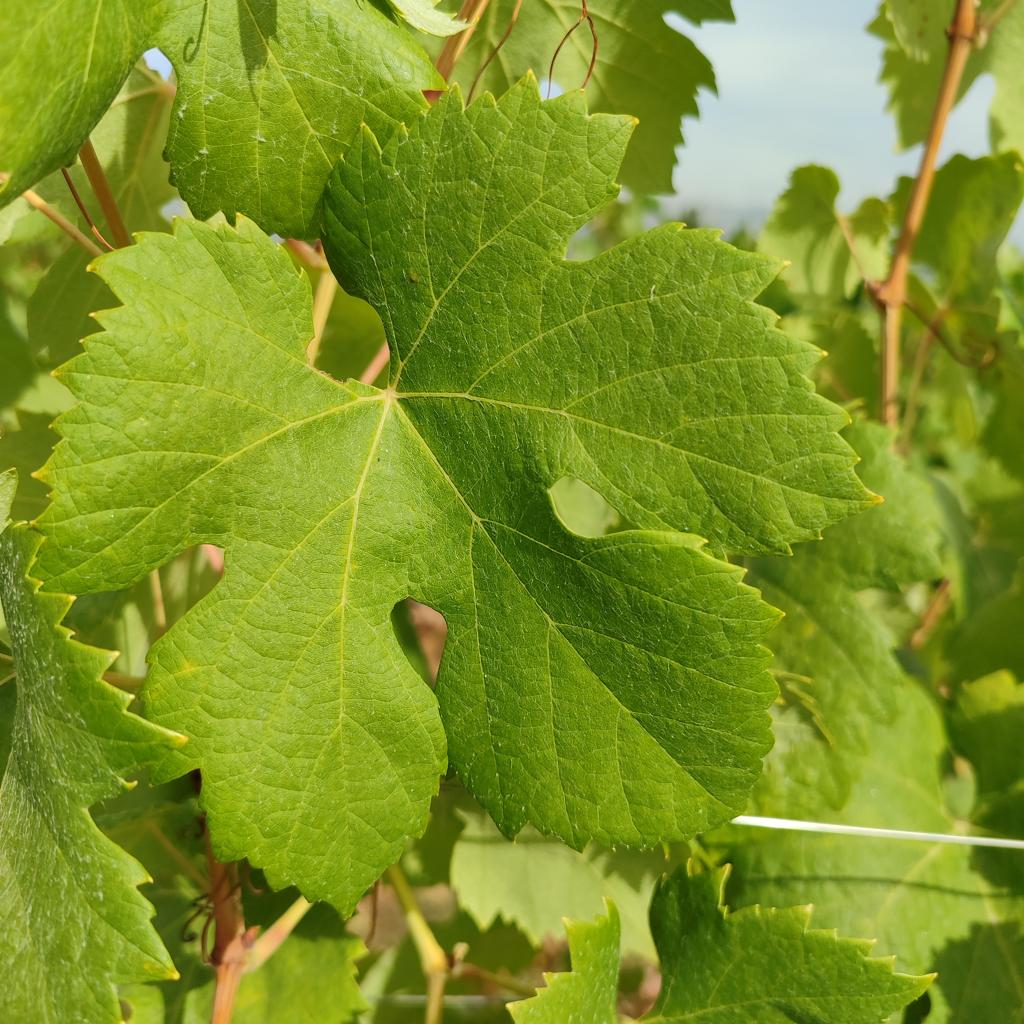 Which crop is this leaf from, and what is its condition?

grapevine, healthy
